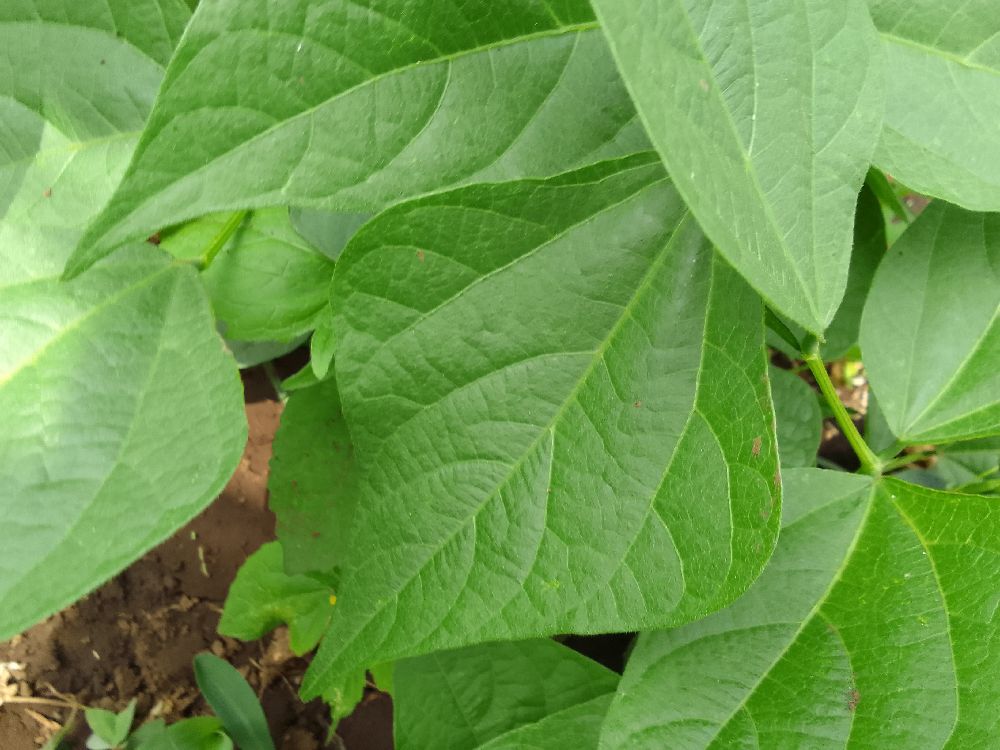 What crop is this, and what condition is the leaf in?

common bean, healthy
